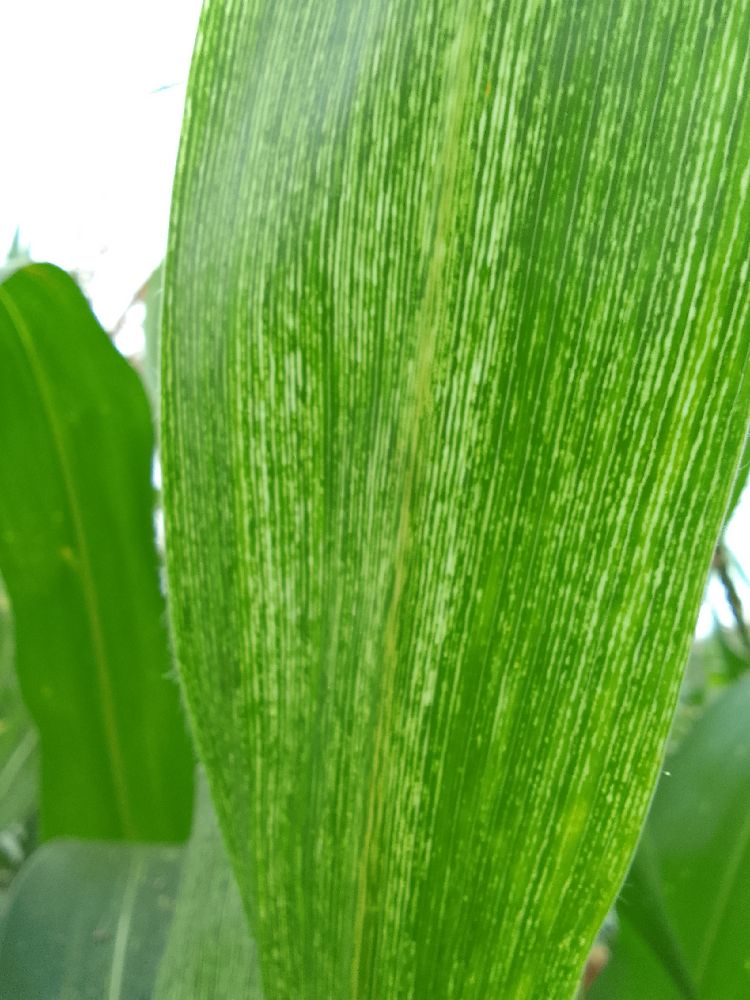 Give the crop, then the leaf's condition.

maize, maize streak virus
